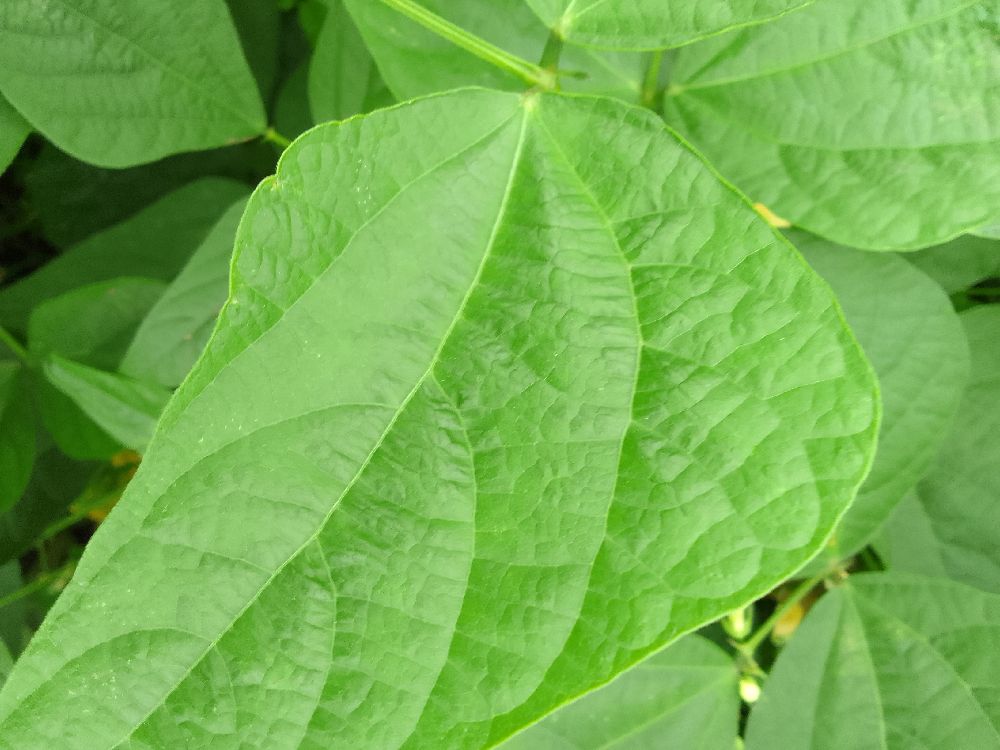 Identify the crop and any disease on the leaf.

common bean, healthy
